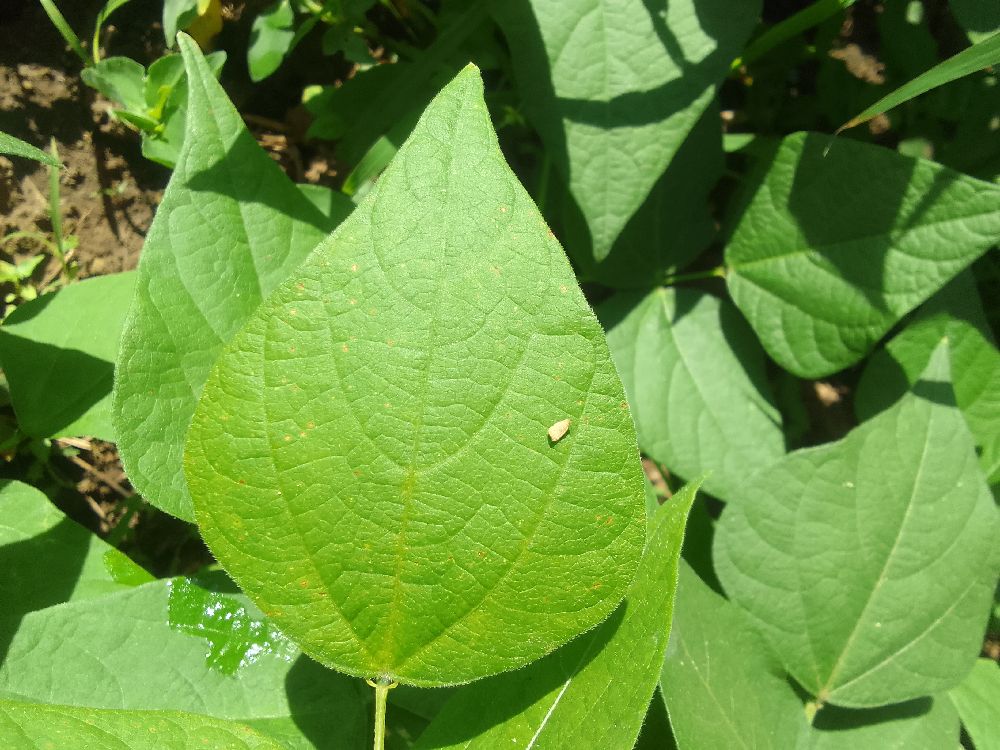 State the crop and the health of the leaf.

common bean, healthy
